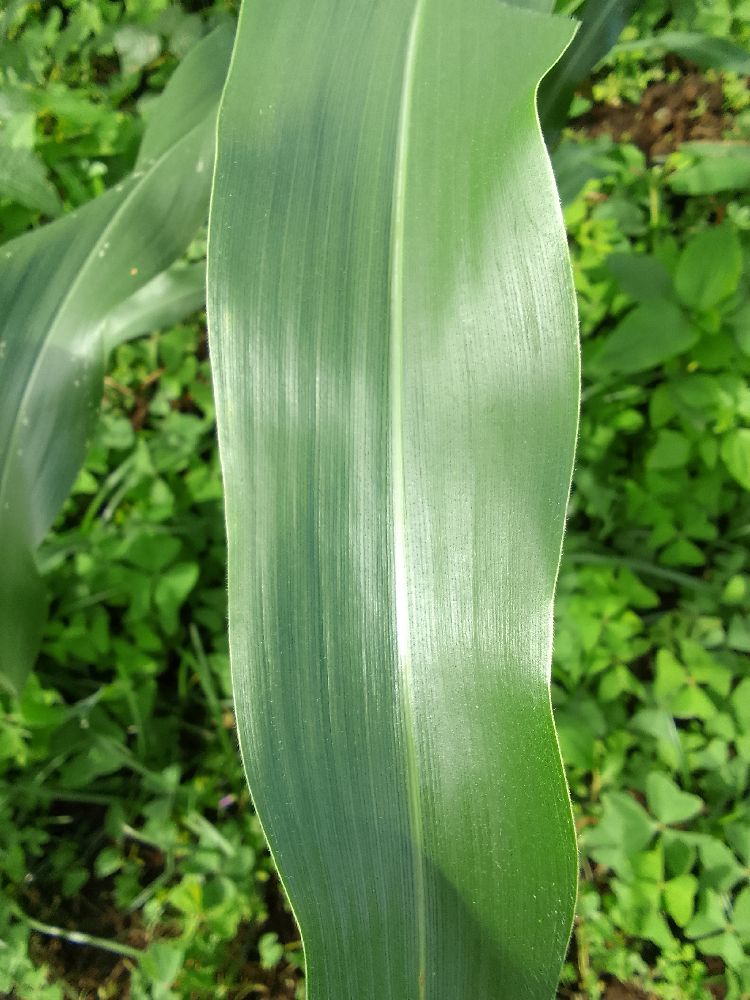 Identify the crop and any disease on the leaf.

maize, healthy
